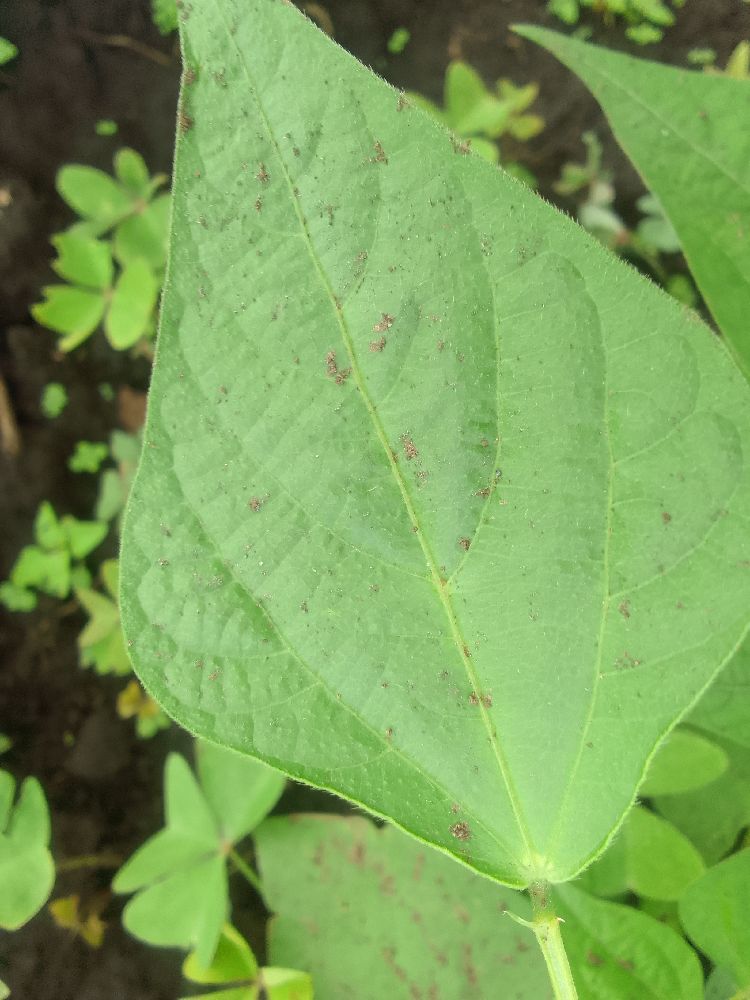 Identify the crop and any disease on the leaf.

common bean, healthy
